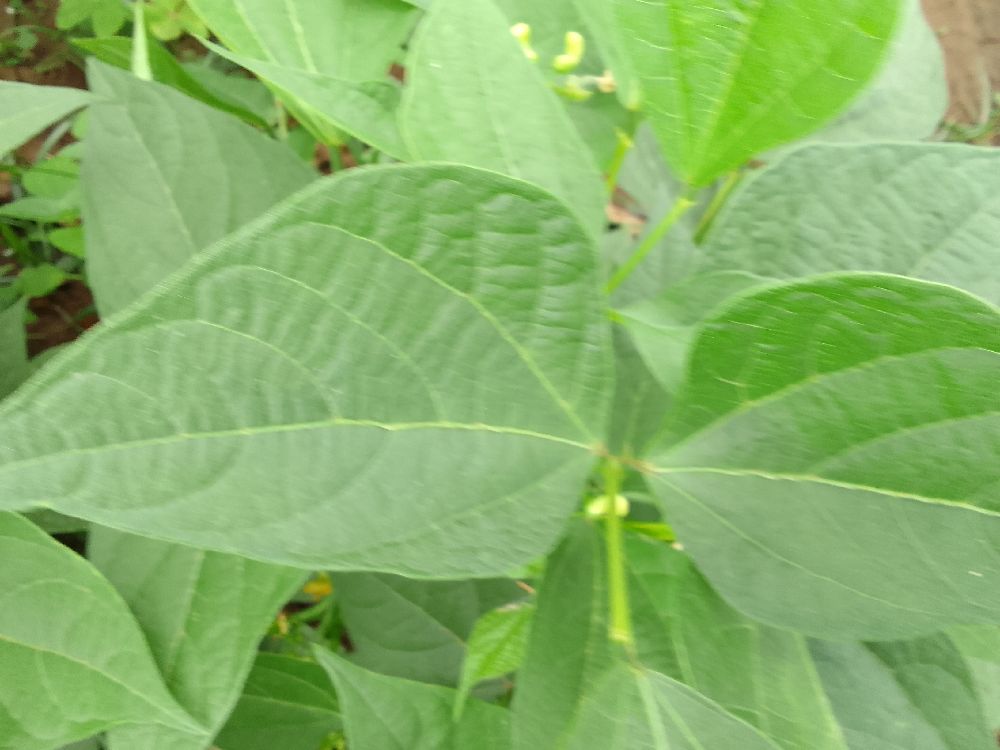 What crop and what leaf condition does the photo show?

common bean, healthy
